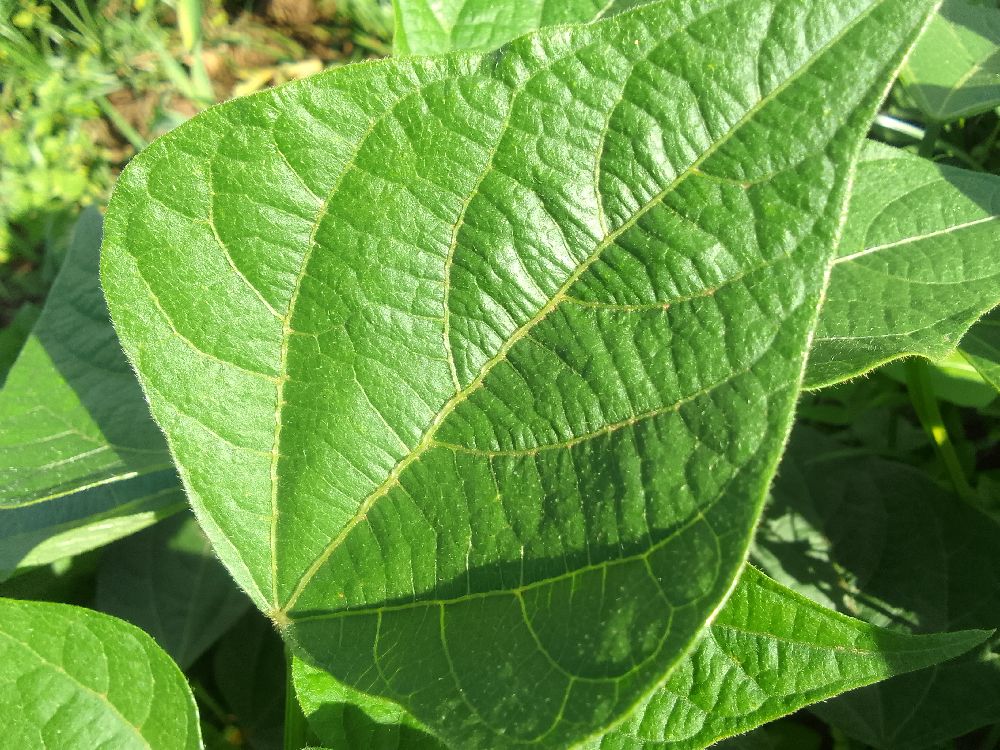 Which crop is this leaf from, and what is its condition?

common bean, healthy
